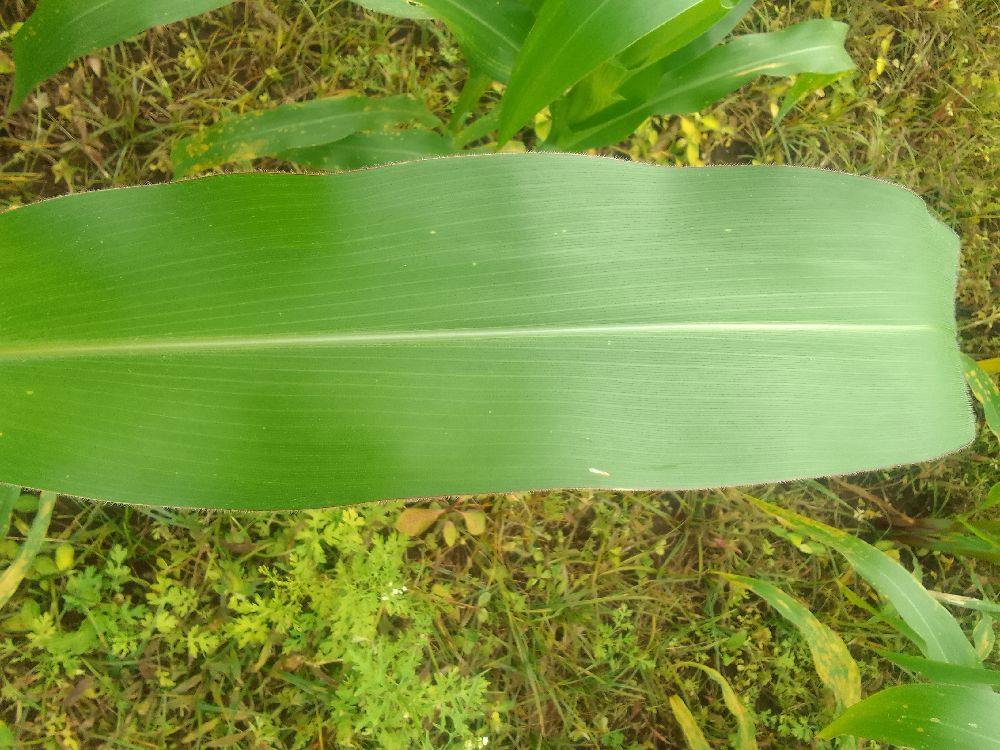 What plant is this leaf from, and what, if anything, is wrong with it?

maize, healthy
